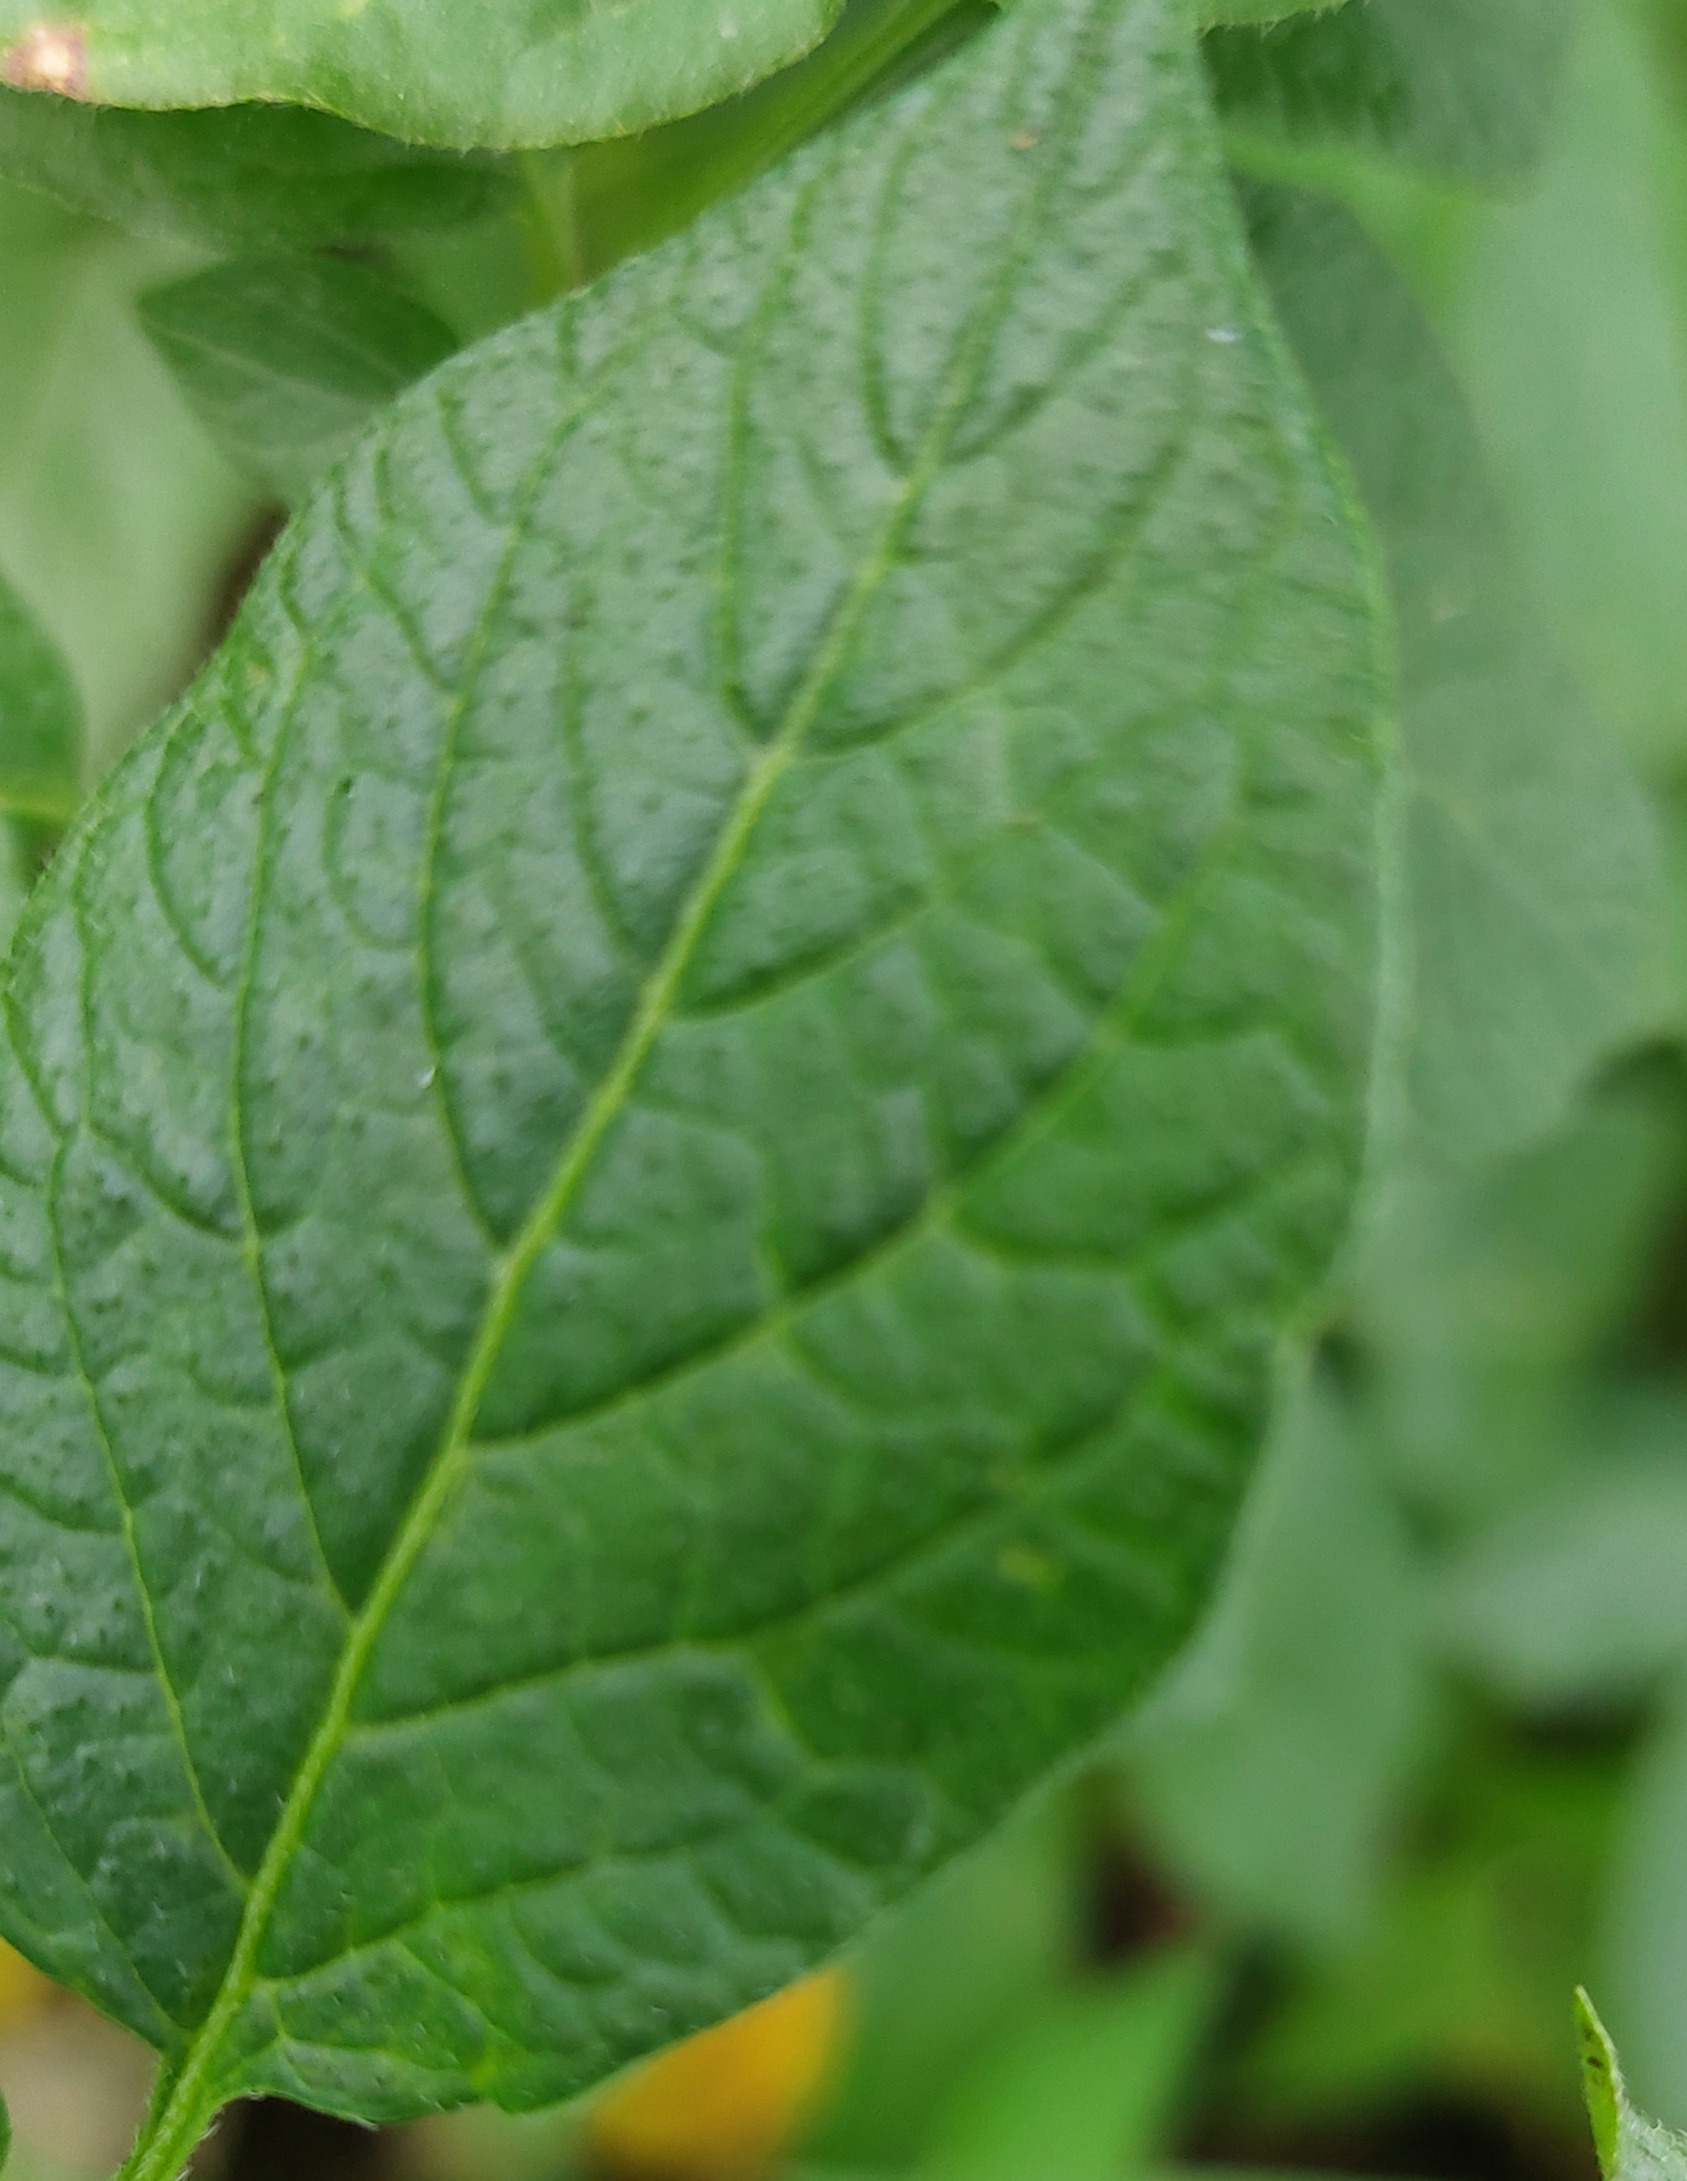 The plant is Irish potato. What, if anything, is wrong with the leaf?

healthy
